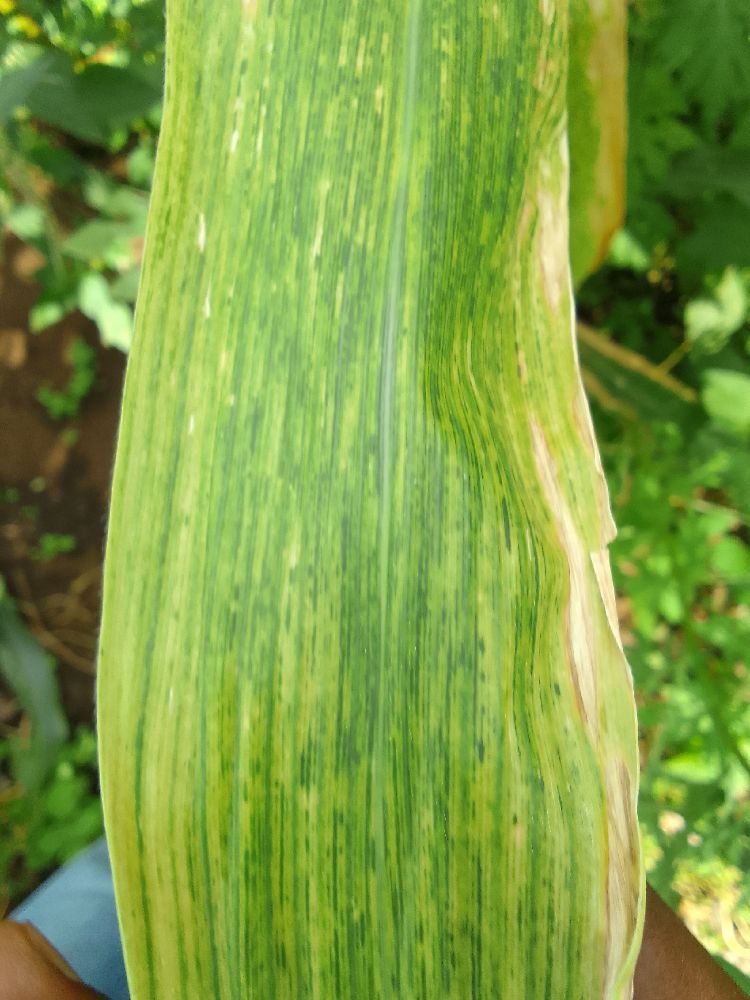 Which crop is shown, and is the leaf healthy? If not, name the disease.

maize, maize lethal necrosis
